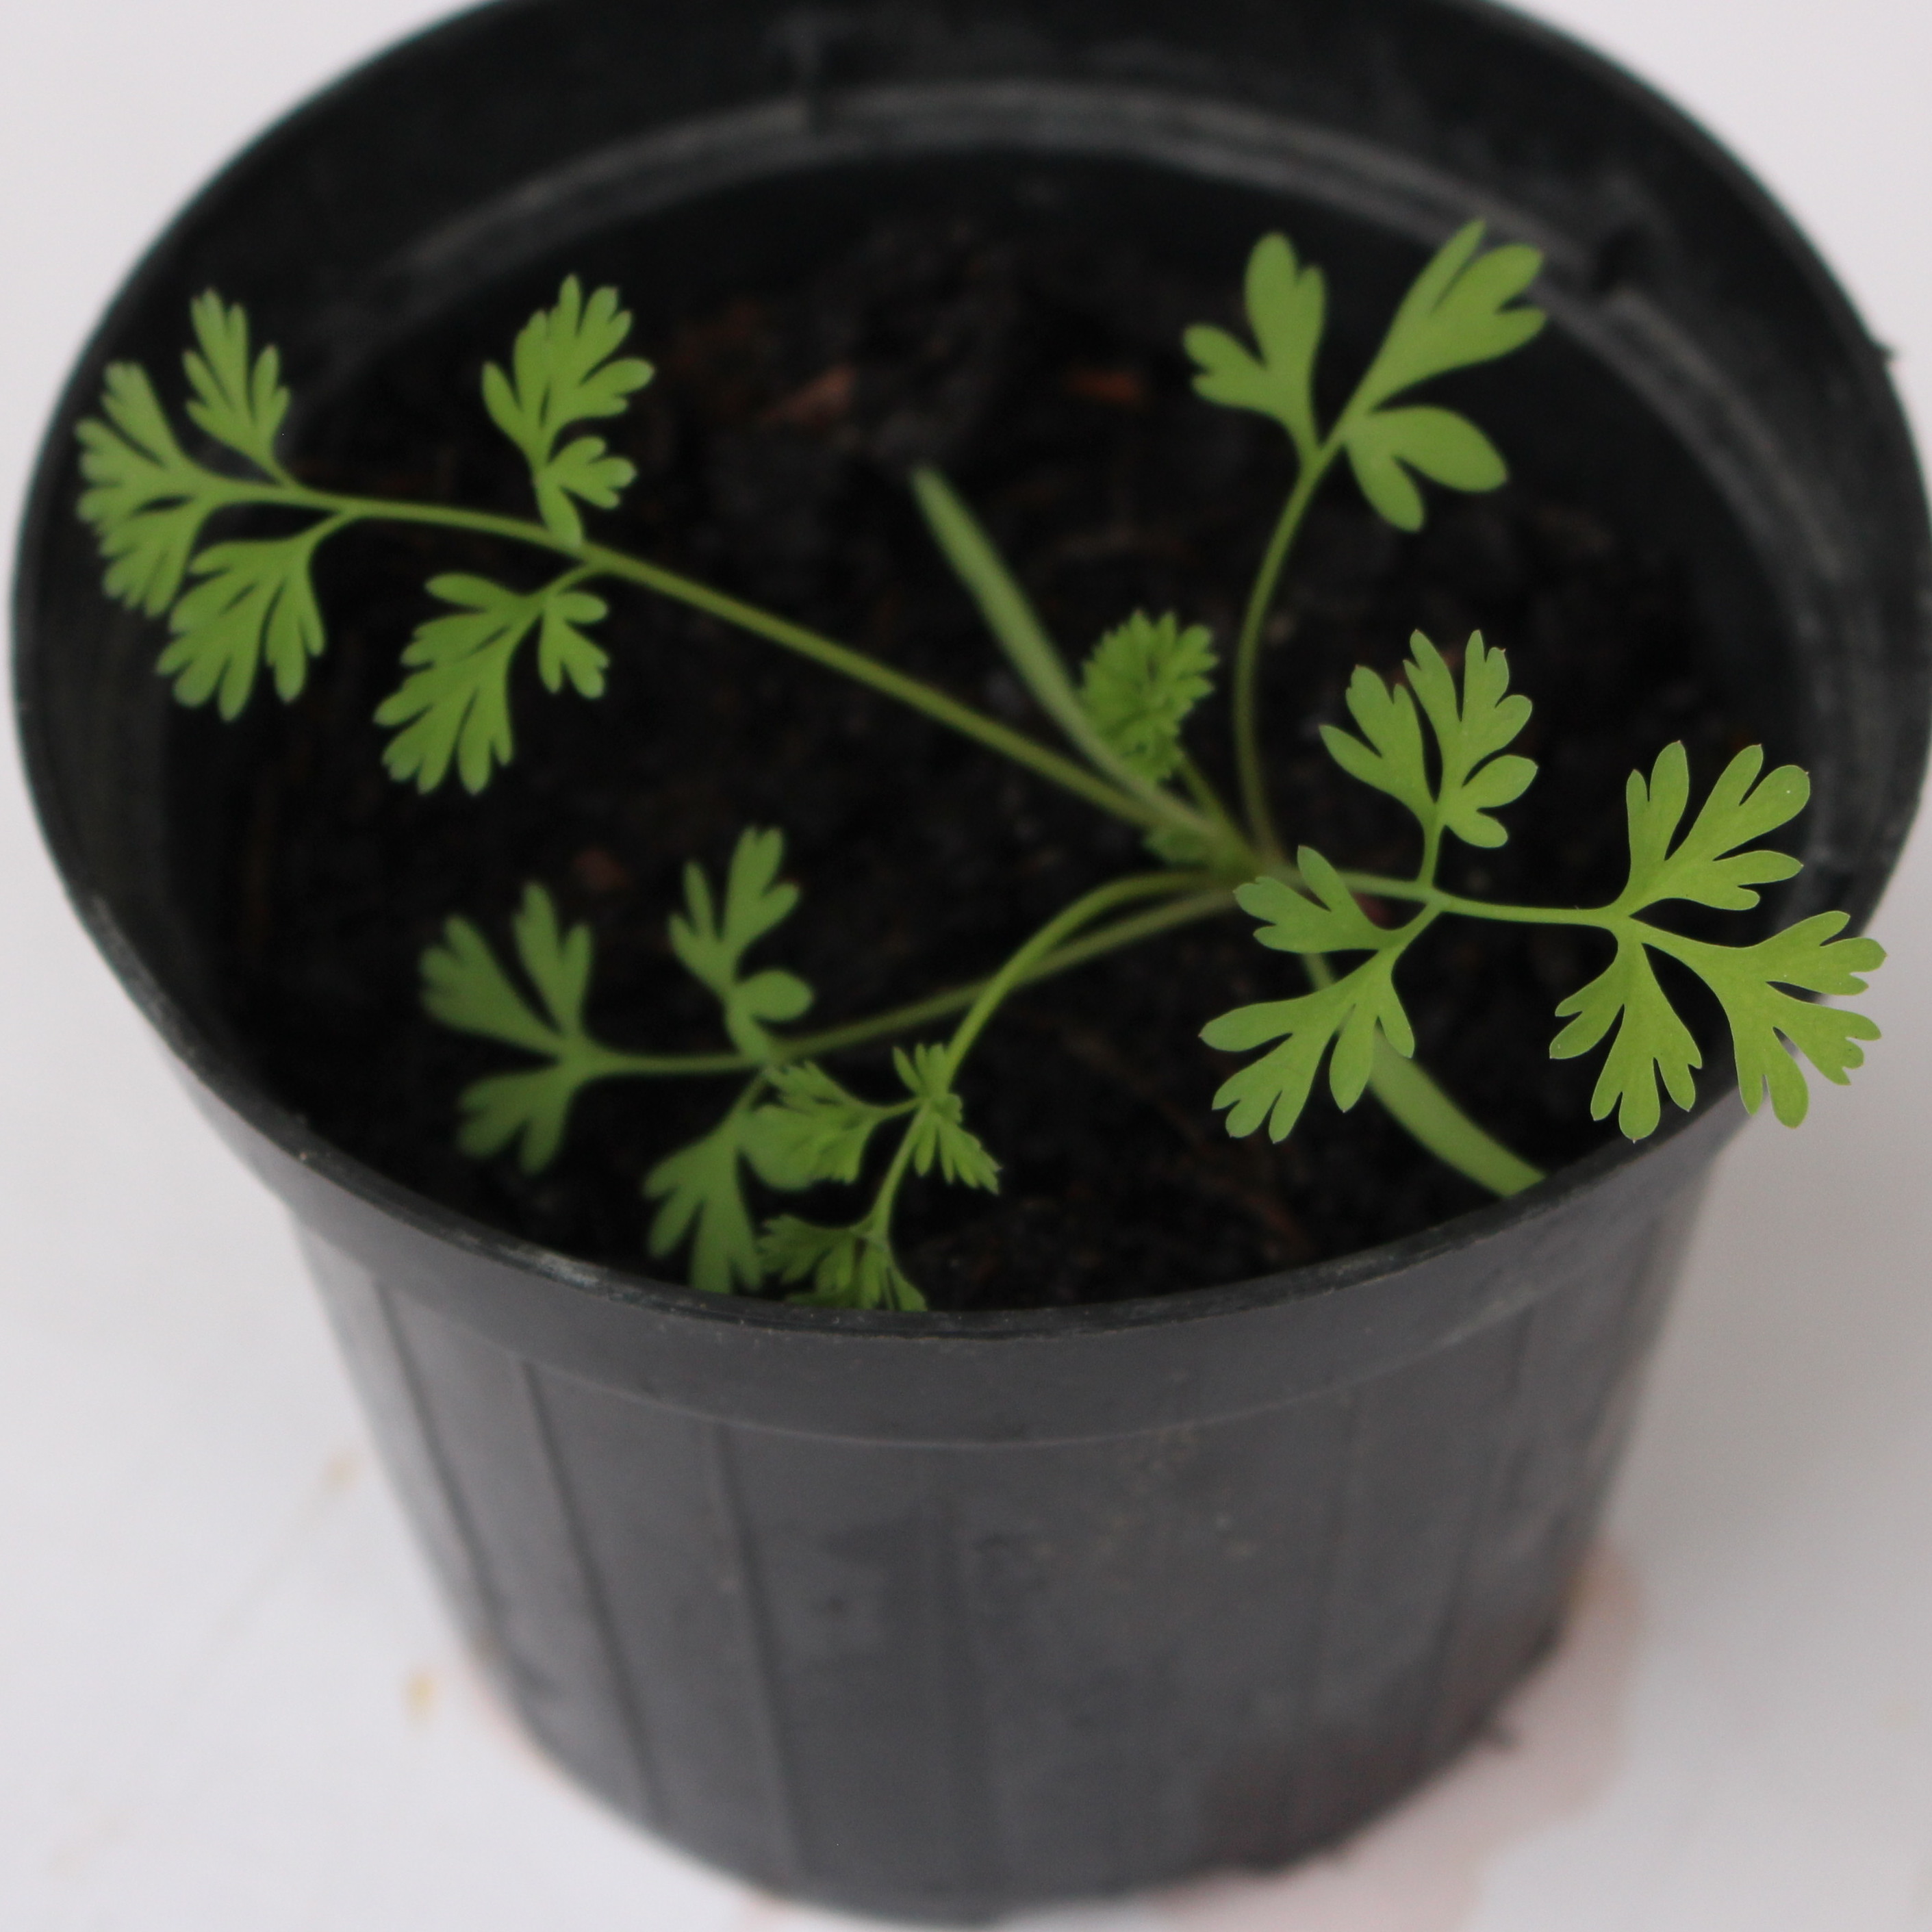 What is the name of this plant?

Fumaria officinalis
